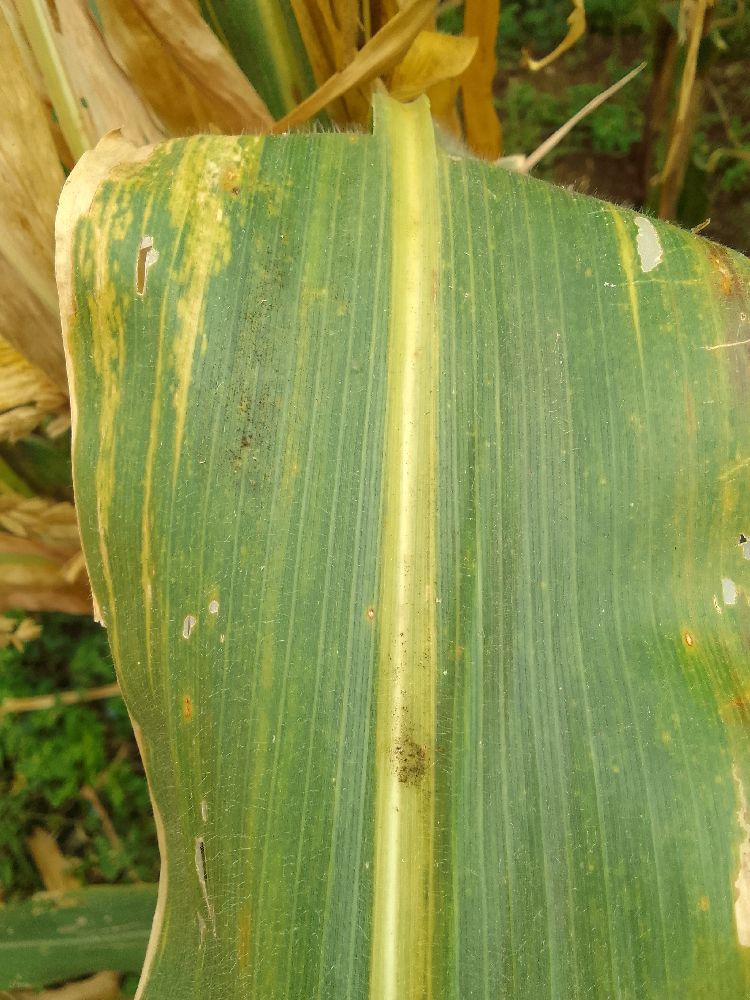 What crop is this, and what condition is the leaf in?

maize, maize lethal necrosis
